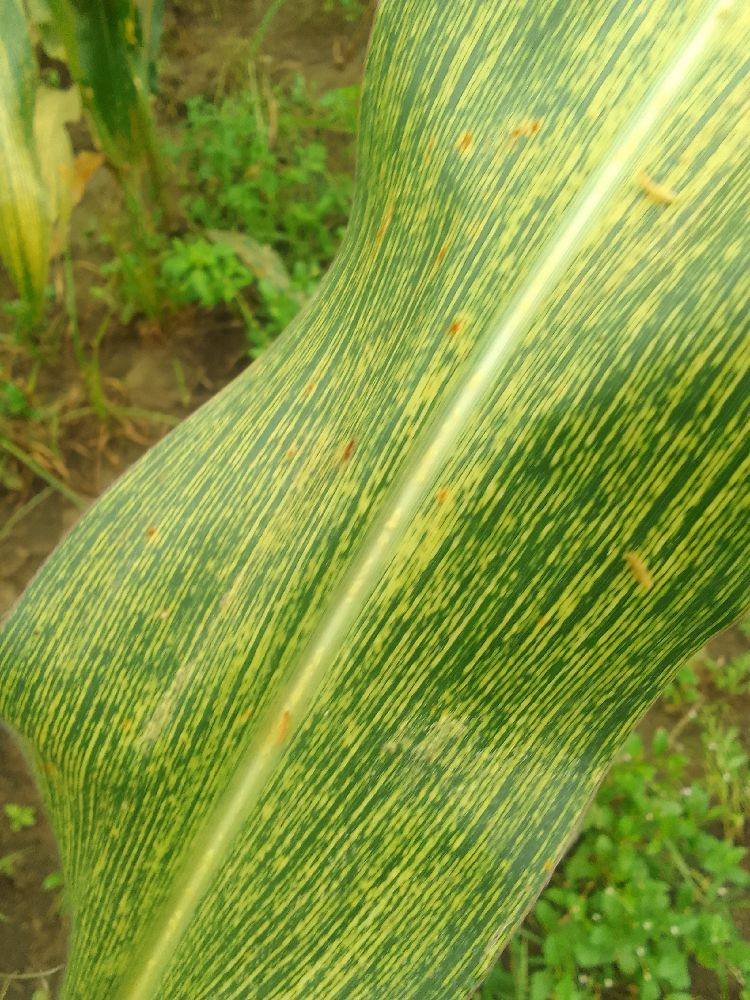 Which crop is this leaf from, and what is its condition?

maize, maize streak virus
